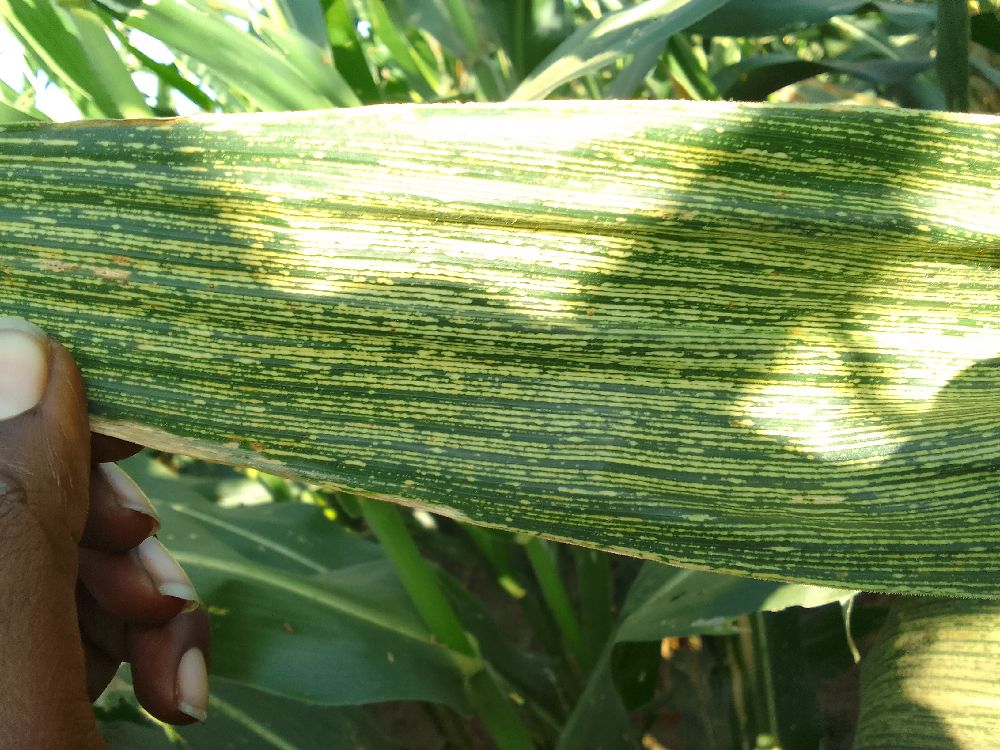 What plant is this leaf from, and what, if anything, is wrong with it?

maize, maize streak virus
